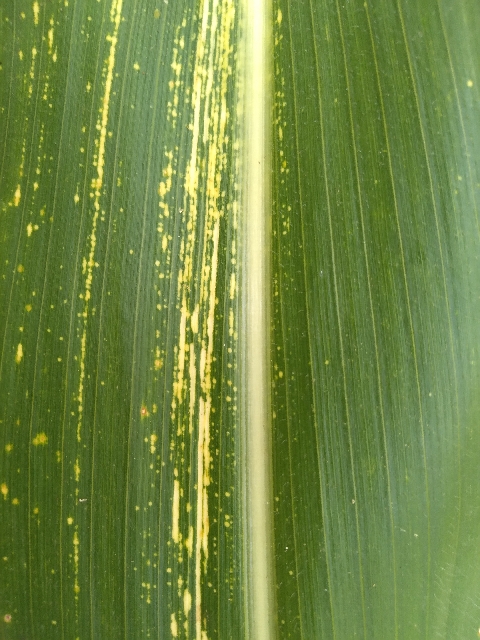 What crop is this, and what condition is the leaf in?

maize, maize streak virus
